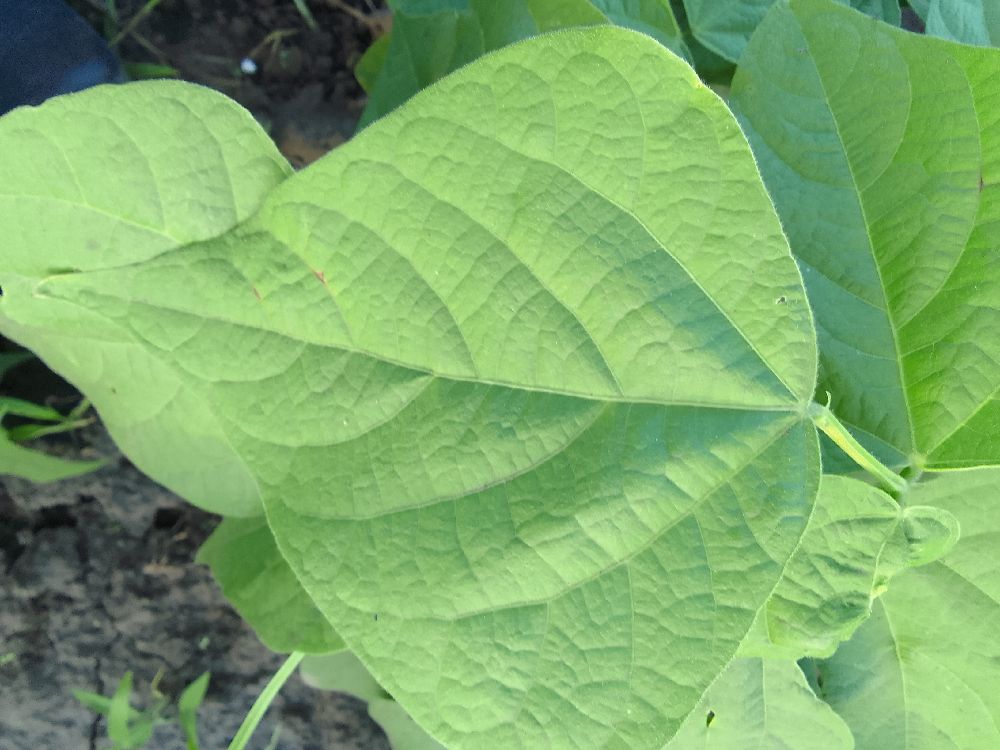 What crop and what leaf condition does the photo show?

common bean, healthy
